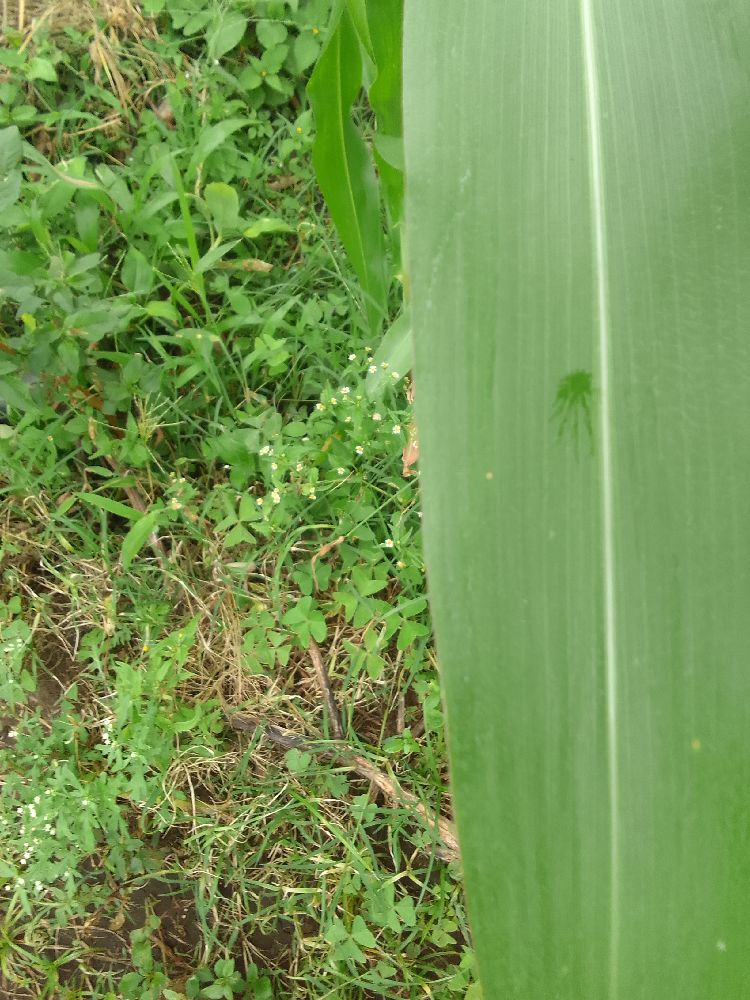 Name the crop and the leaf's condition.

maize, healthy
